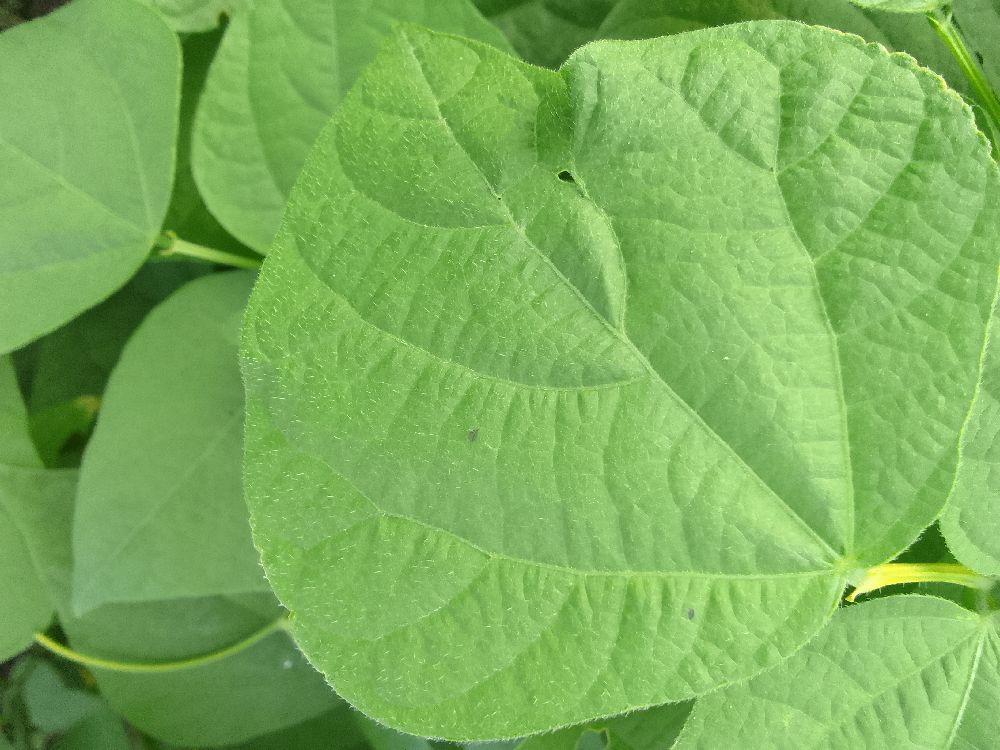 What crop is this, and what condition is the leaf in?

common bean, healthy
